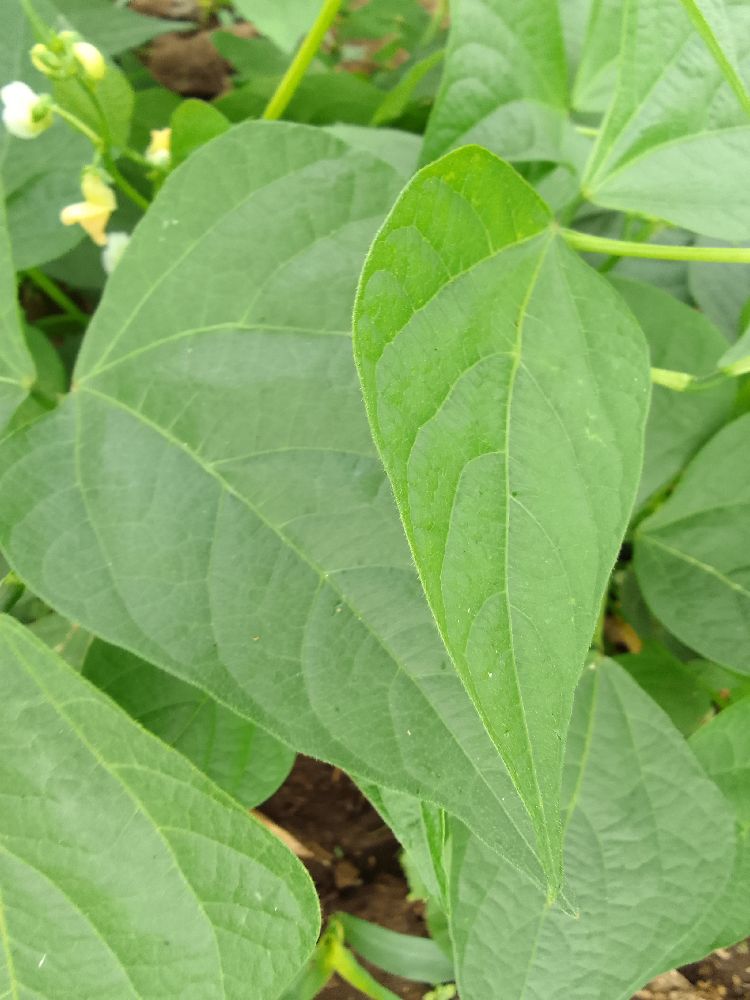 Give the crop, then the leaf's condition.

common bean, healthy
